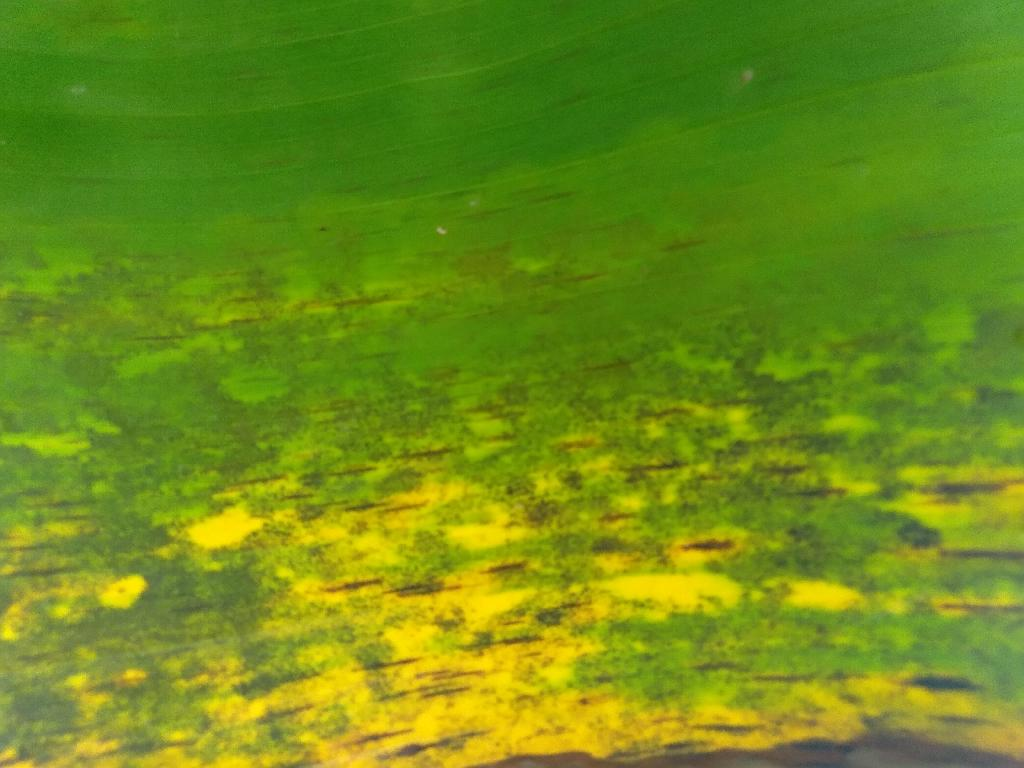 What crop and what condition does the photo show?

banana, black sigatoka
